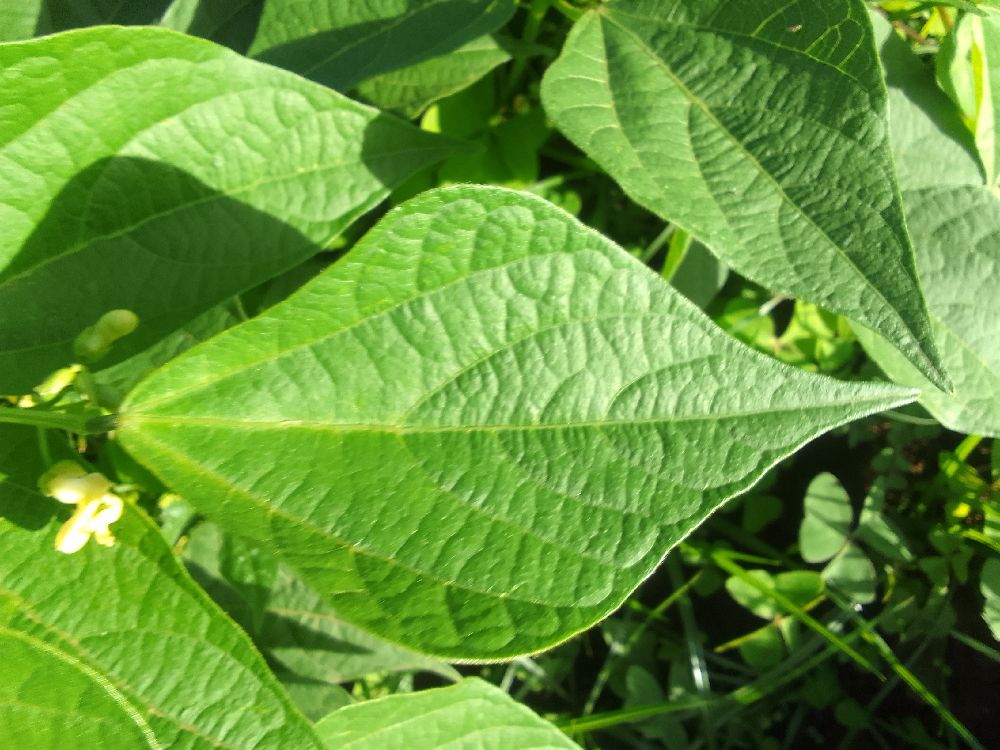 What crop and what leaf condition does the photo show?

common bean, healthy
